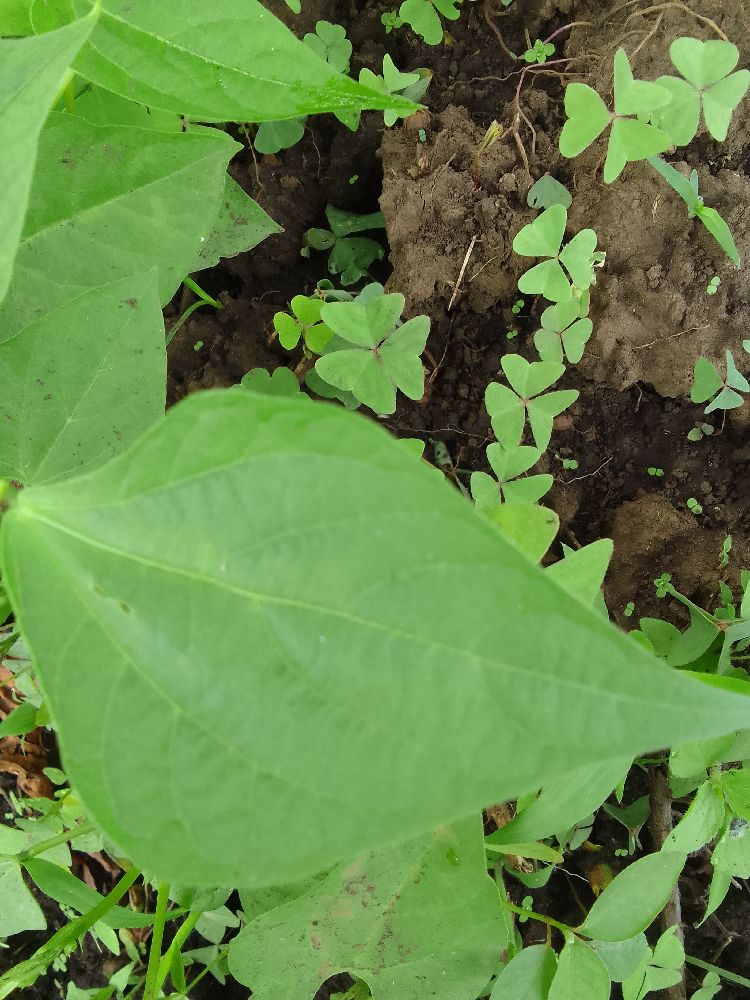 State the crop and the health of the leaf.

common bean, healthy
